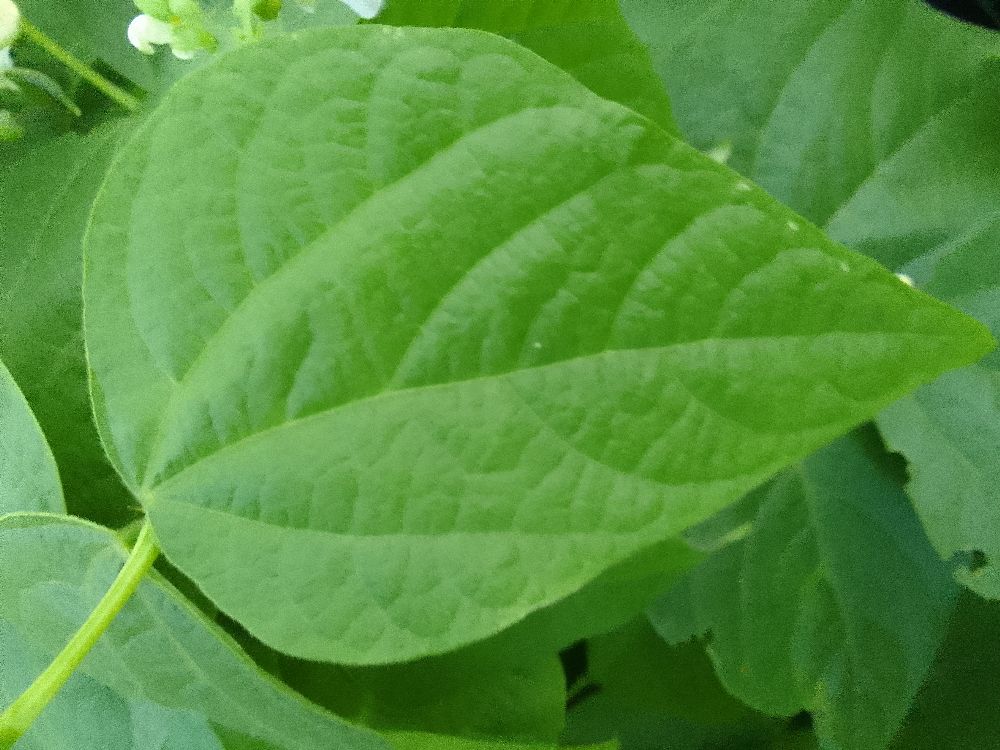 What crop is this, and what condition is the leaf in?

common bean, healthy
